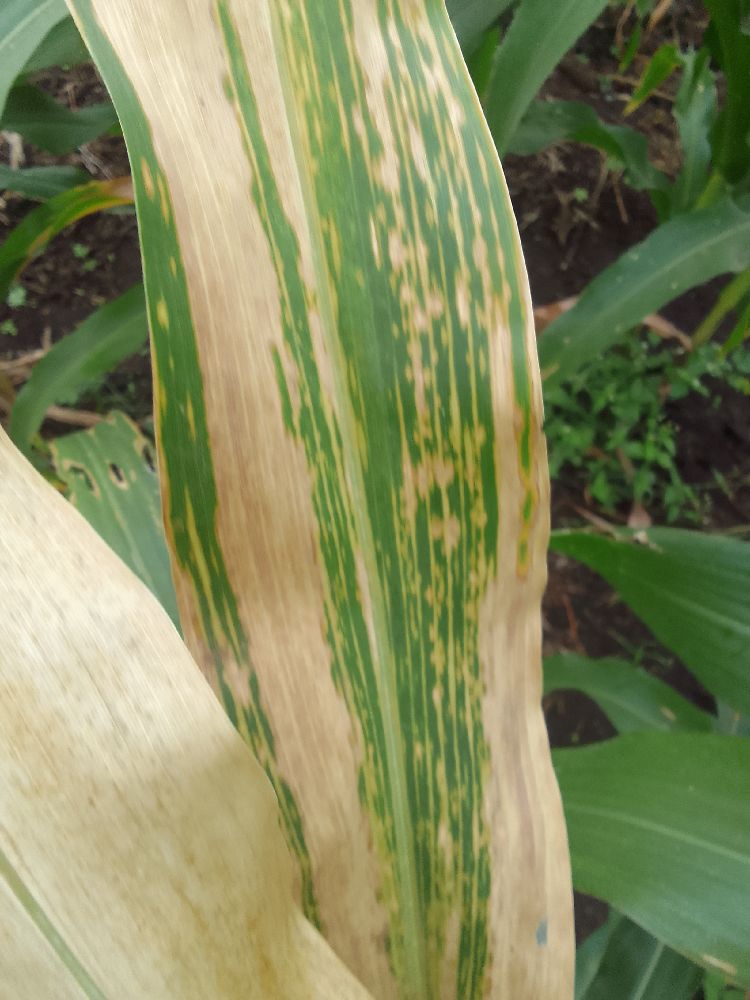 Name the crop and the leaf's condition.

maize, maize lethal necrosis
